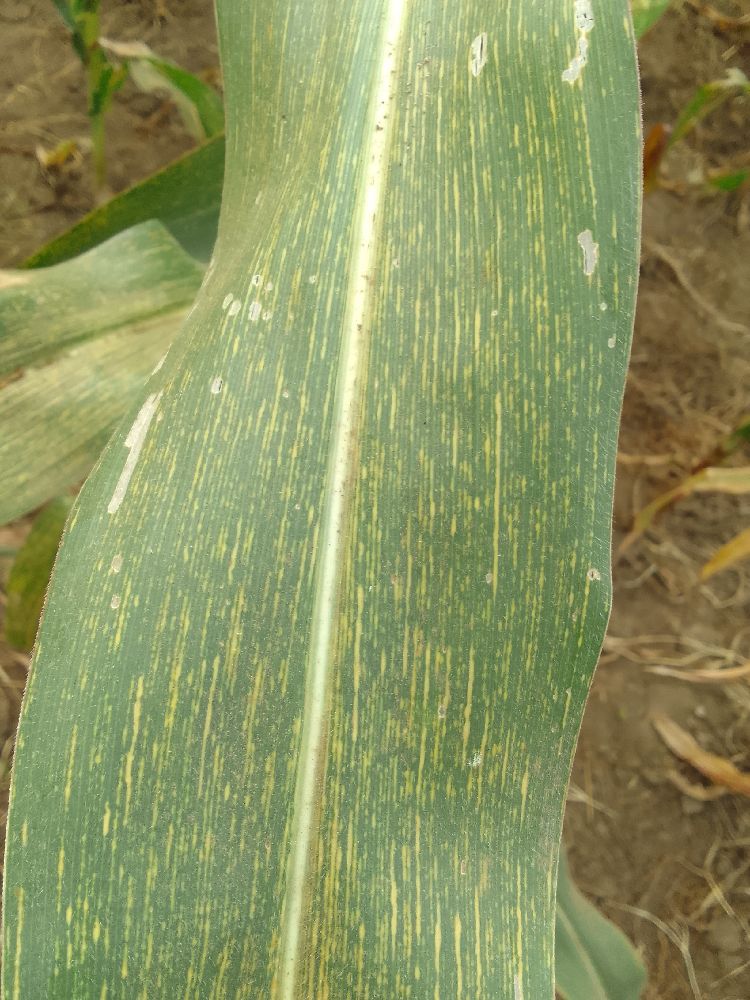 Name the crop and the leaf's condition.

maize, maize streak virus
